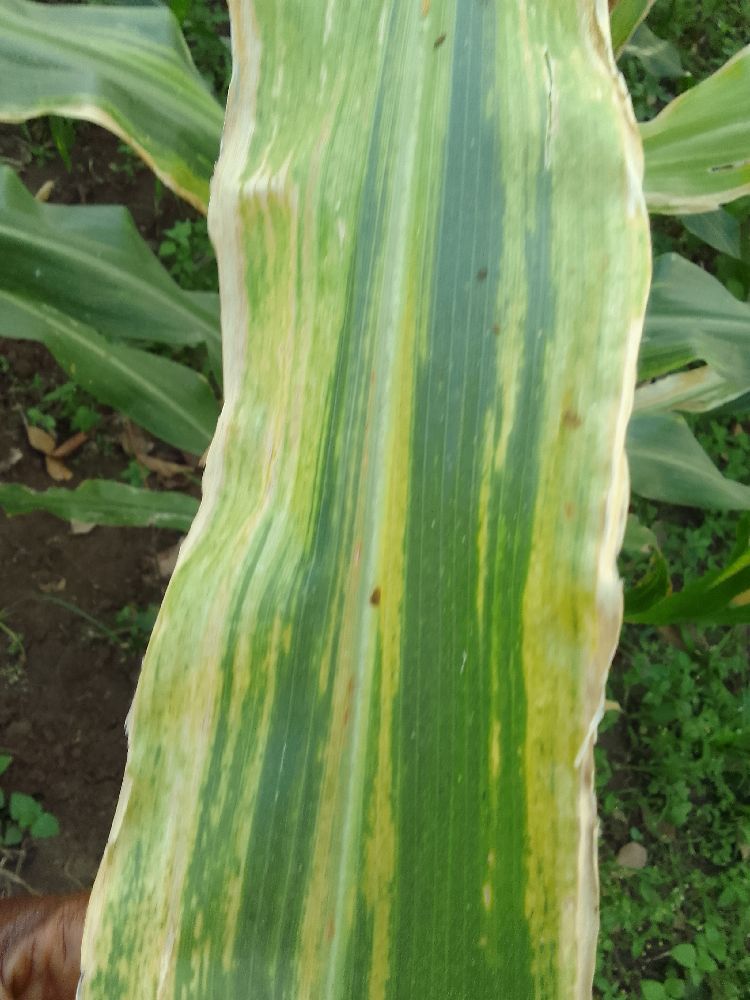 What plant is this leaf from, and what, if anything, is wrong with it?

maize, maize lethal necrosis
